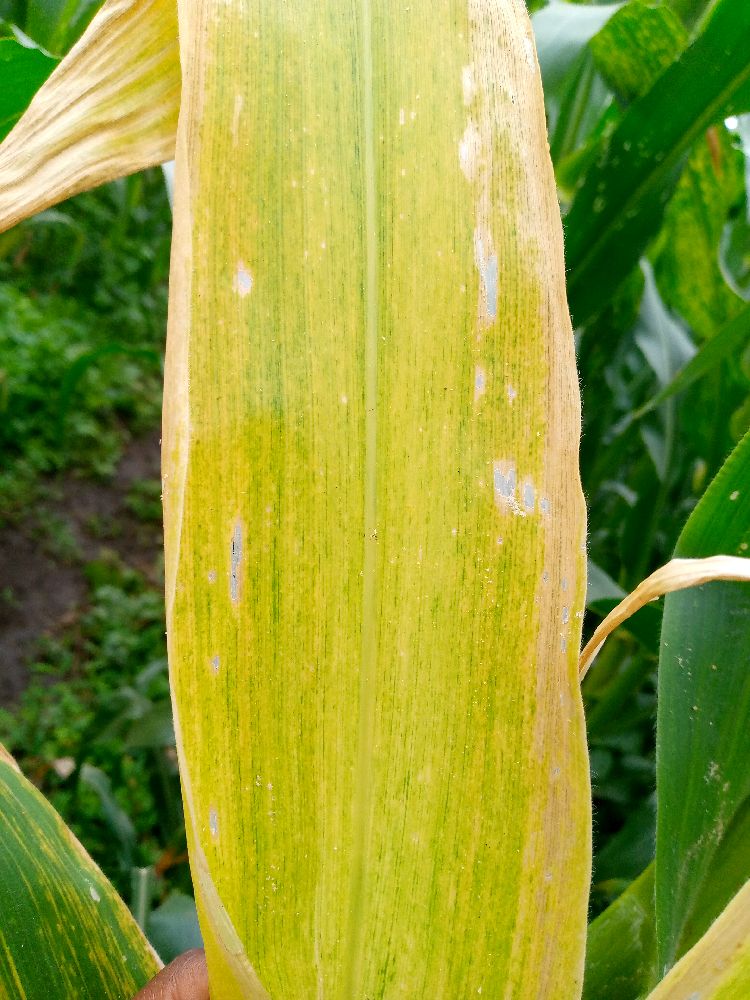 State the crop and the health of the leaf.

maize, maize lethal necrosis
